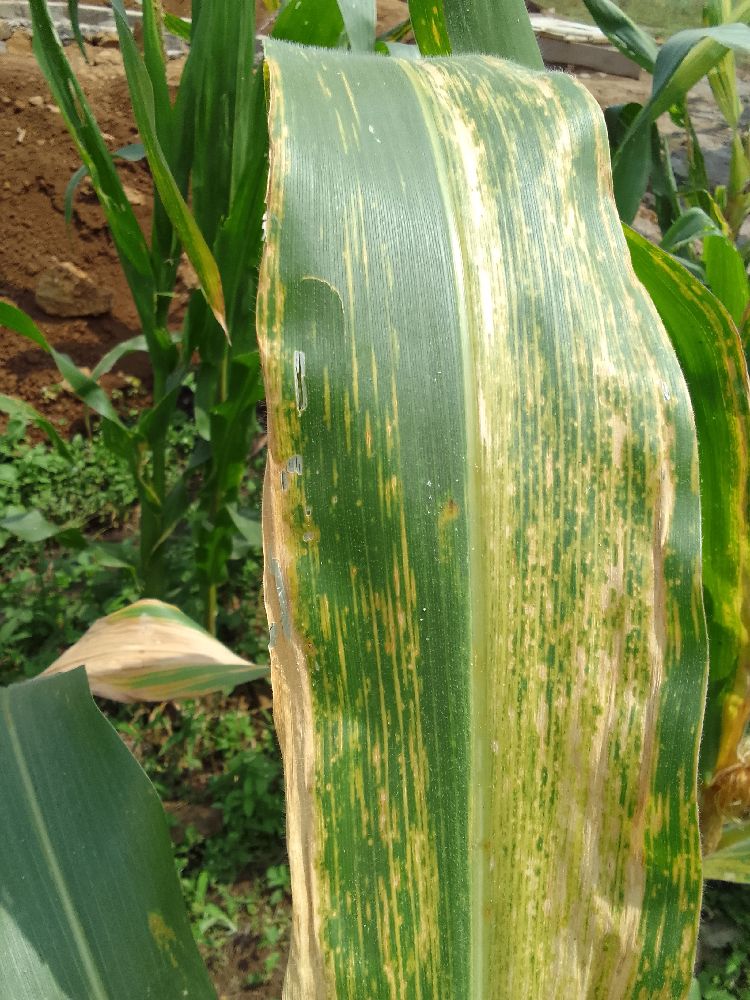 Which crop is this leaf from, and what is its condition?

maize, maize lethal necrosis
